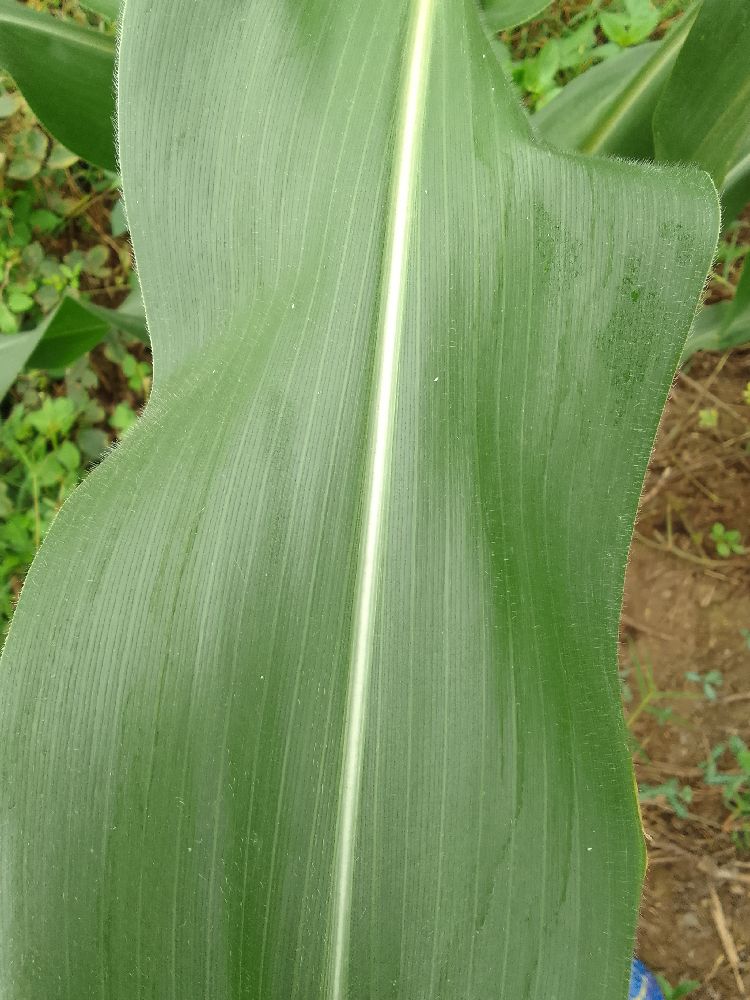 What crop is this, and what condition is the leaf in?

maize, healthy
